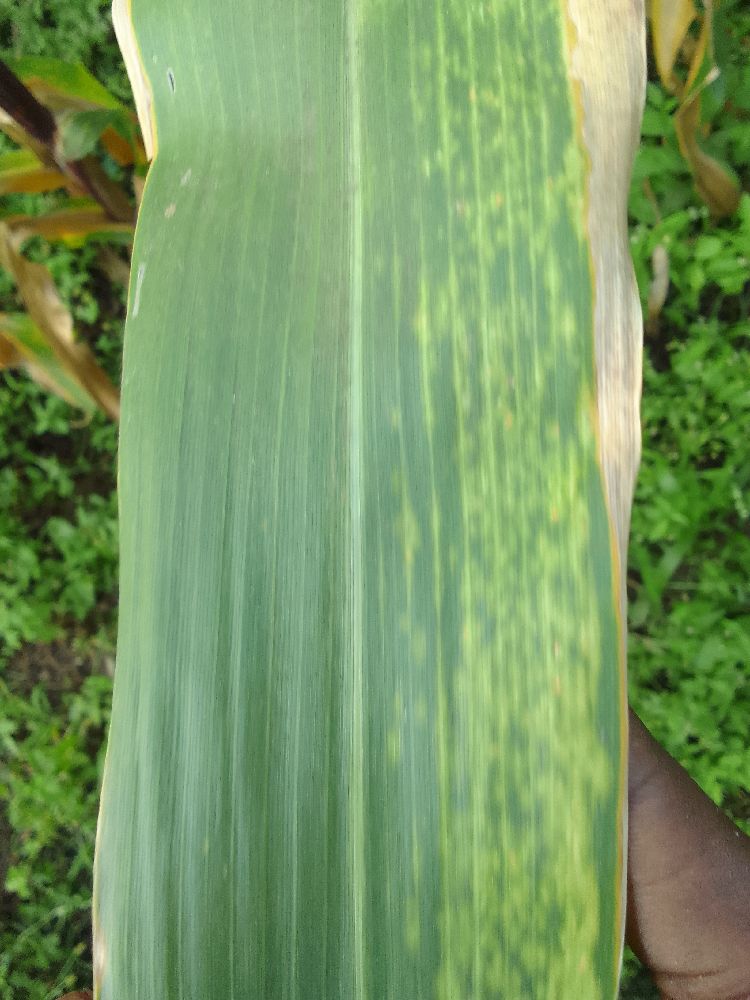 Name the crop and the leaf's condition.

maize, maize lethal necrosis
